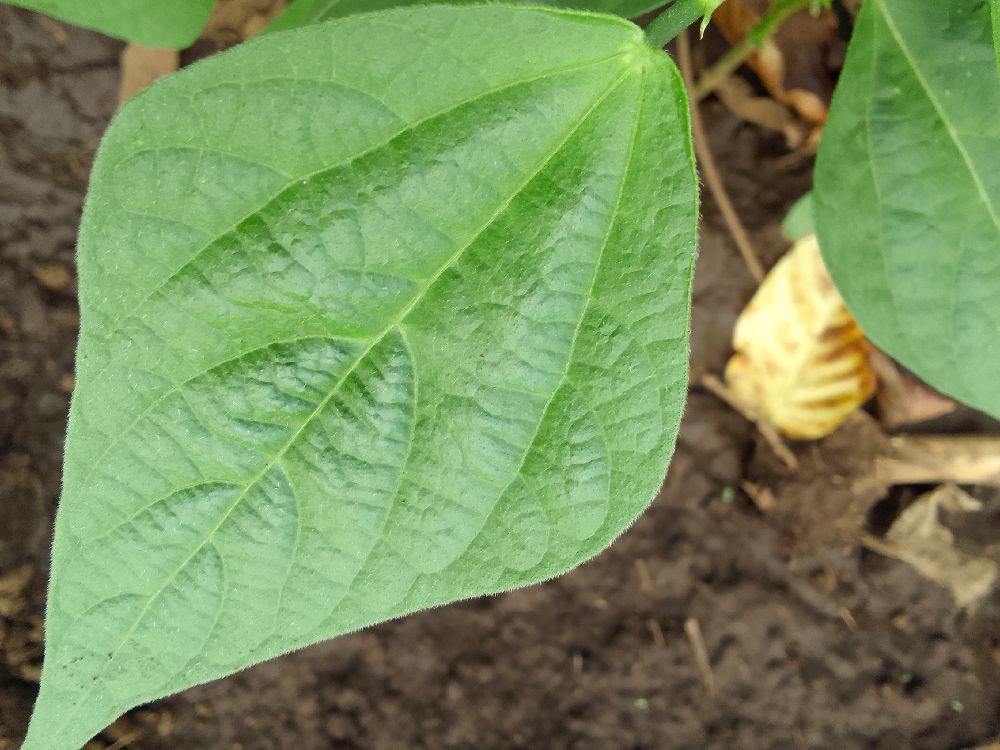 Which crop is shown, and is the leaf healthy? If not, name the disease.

common bean, healthy
